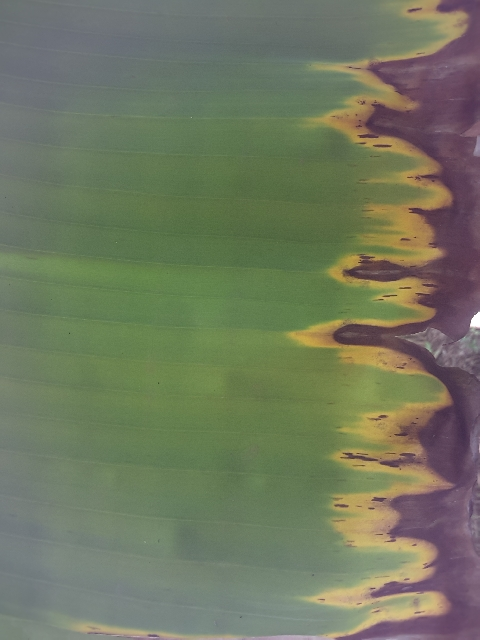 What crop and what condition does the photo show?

banana, fusarium wilt race 1
